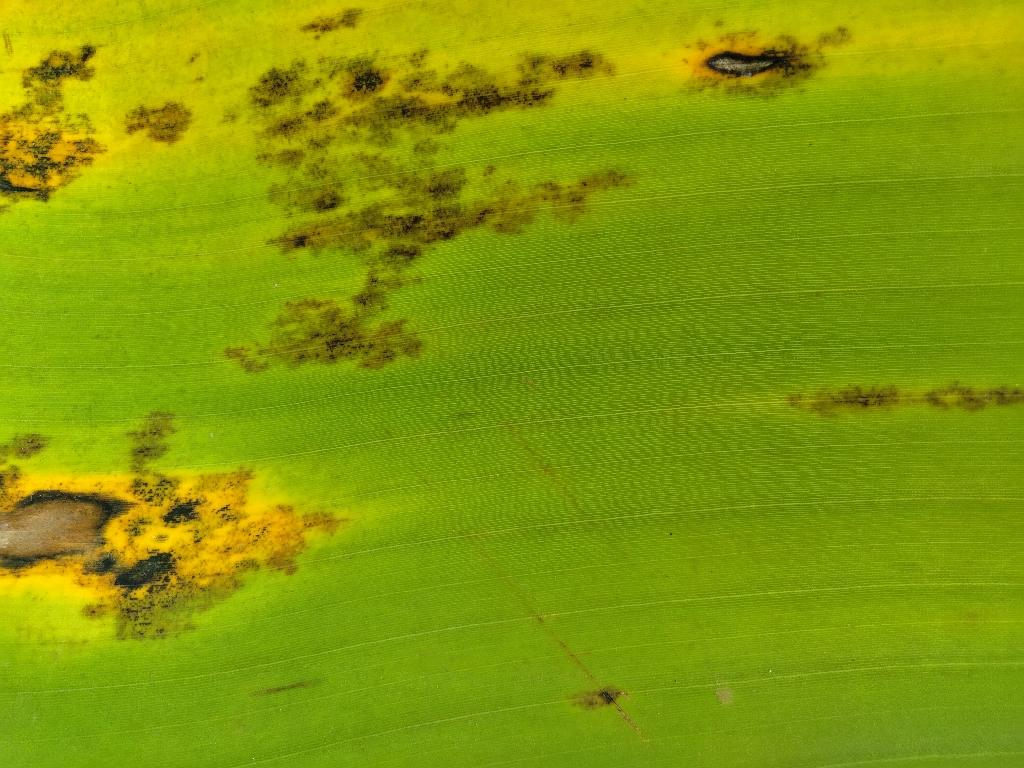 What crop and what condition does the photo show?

banana, black sigatoka
